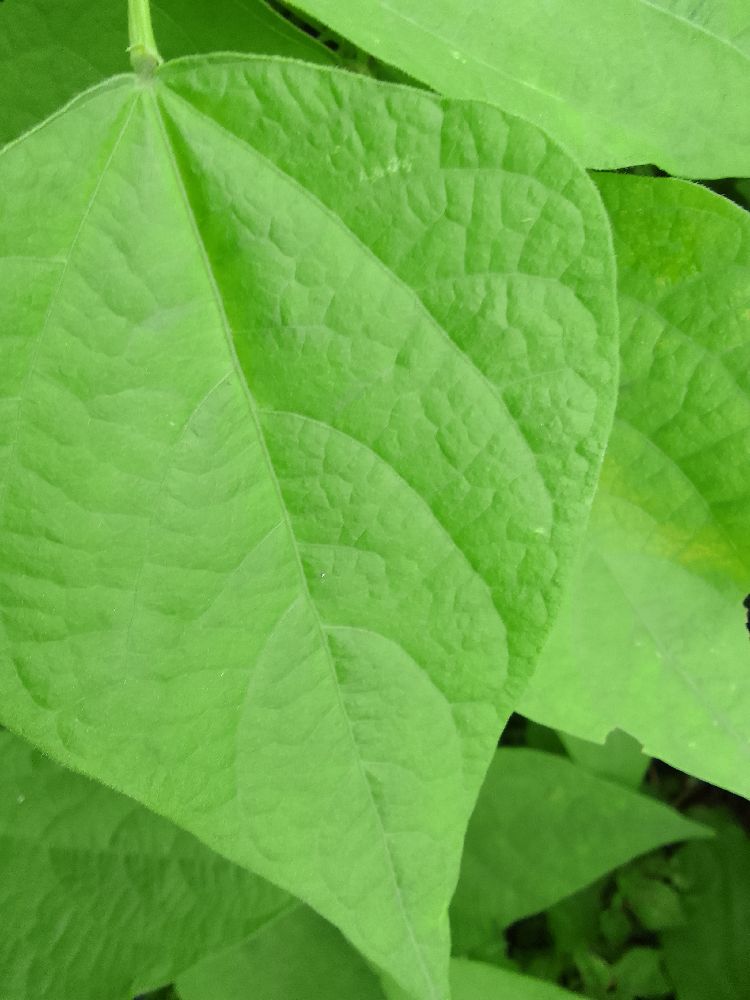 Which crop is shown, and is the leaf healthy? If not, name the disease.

common bean, healthy
